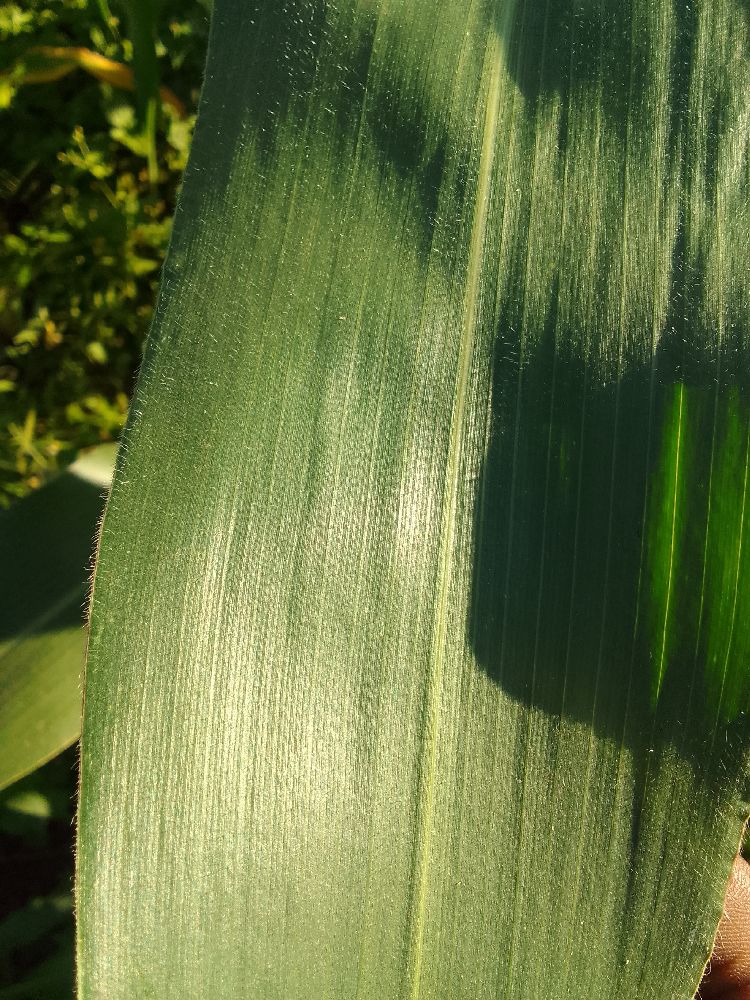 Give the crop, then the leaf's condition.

maize, healthy
